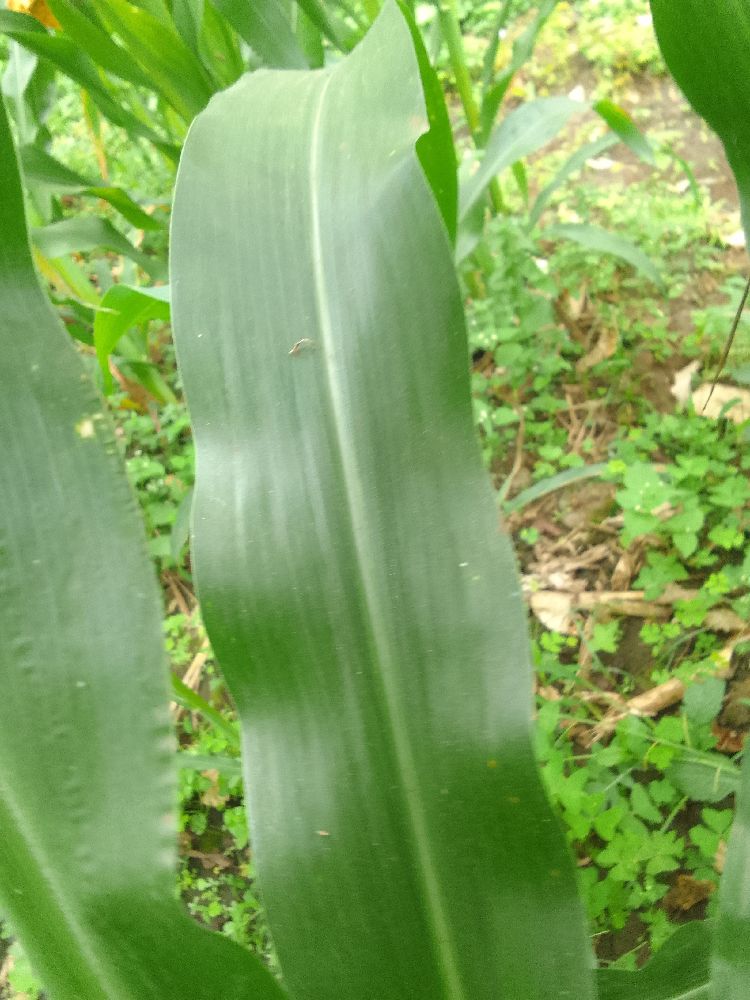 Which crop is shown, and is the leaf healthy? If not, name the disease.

maize, healthy
